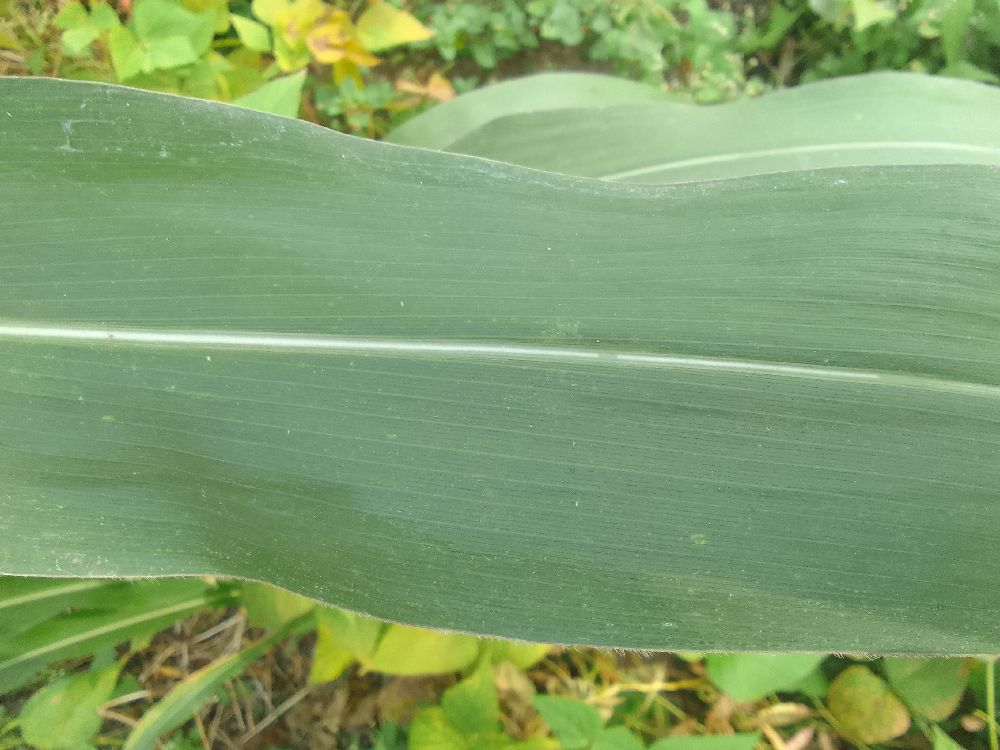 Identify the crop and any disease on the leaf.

maize, healthy
